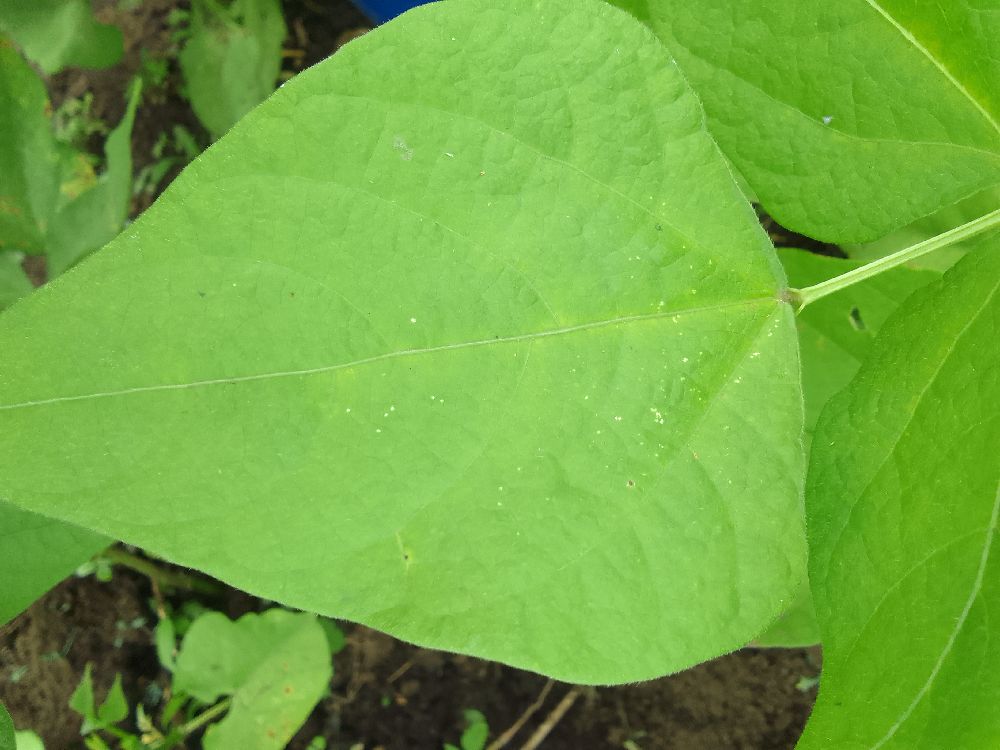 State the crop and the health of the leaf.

common bean, healthy
